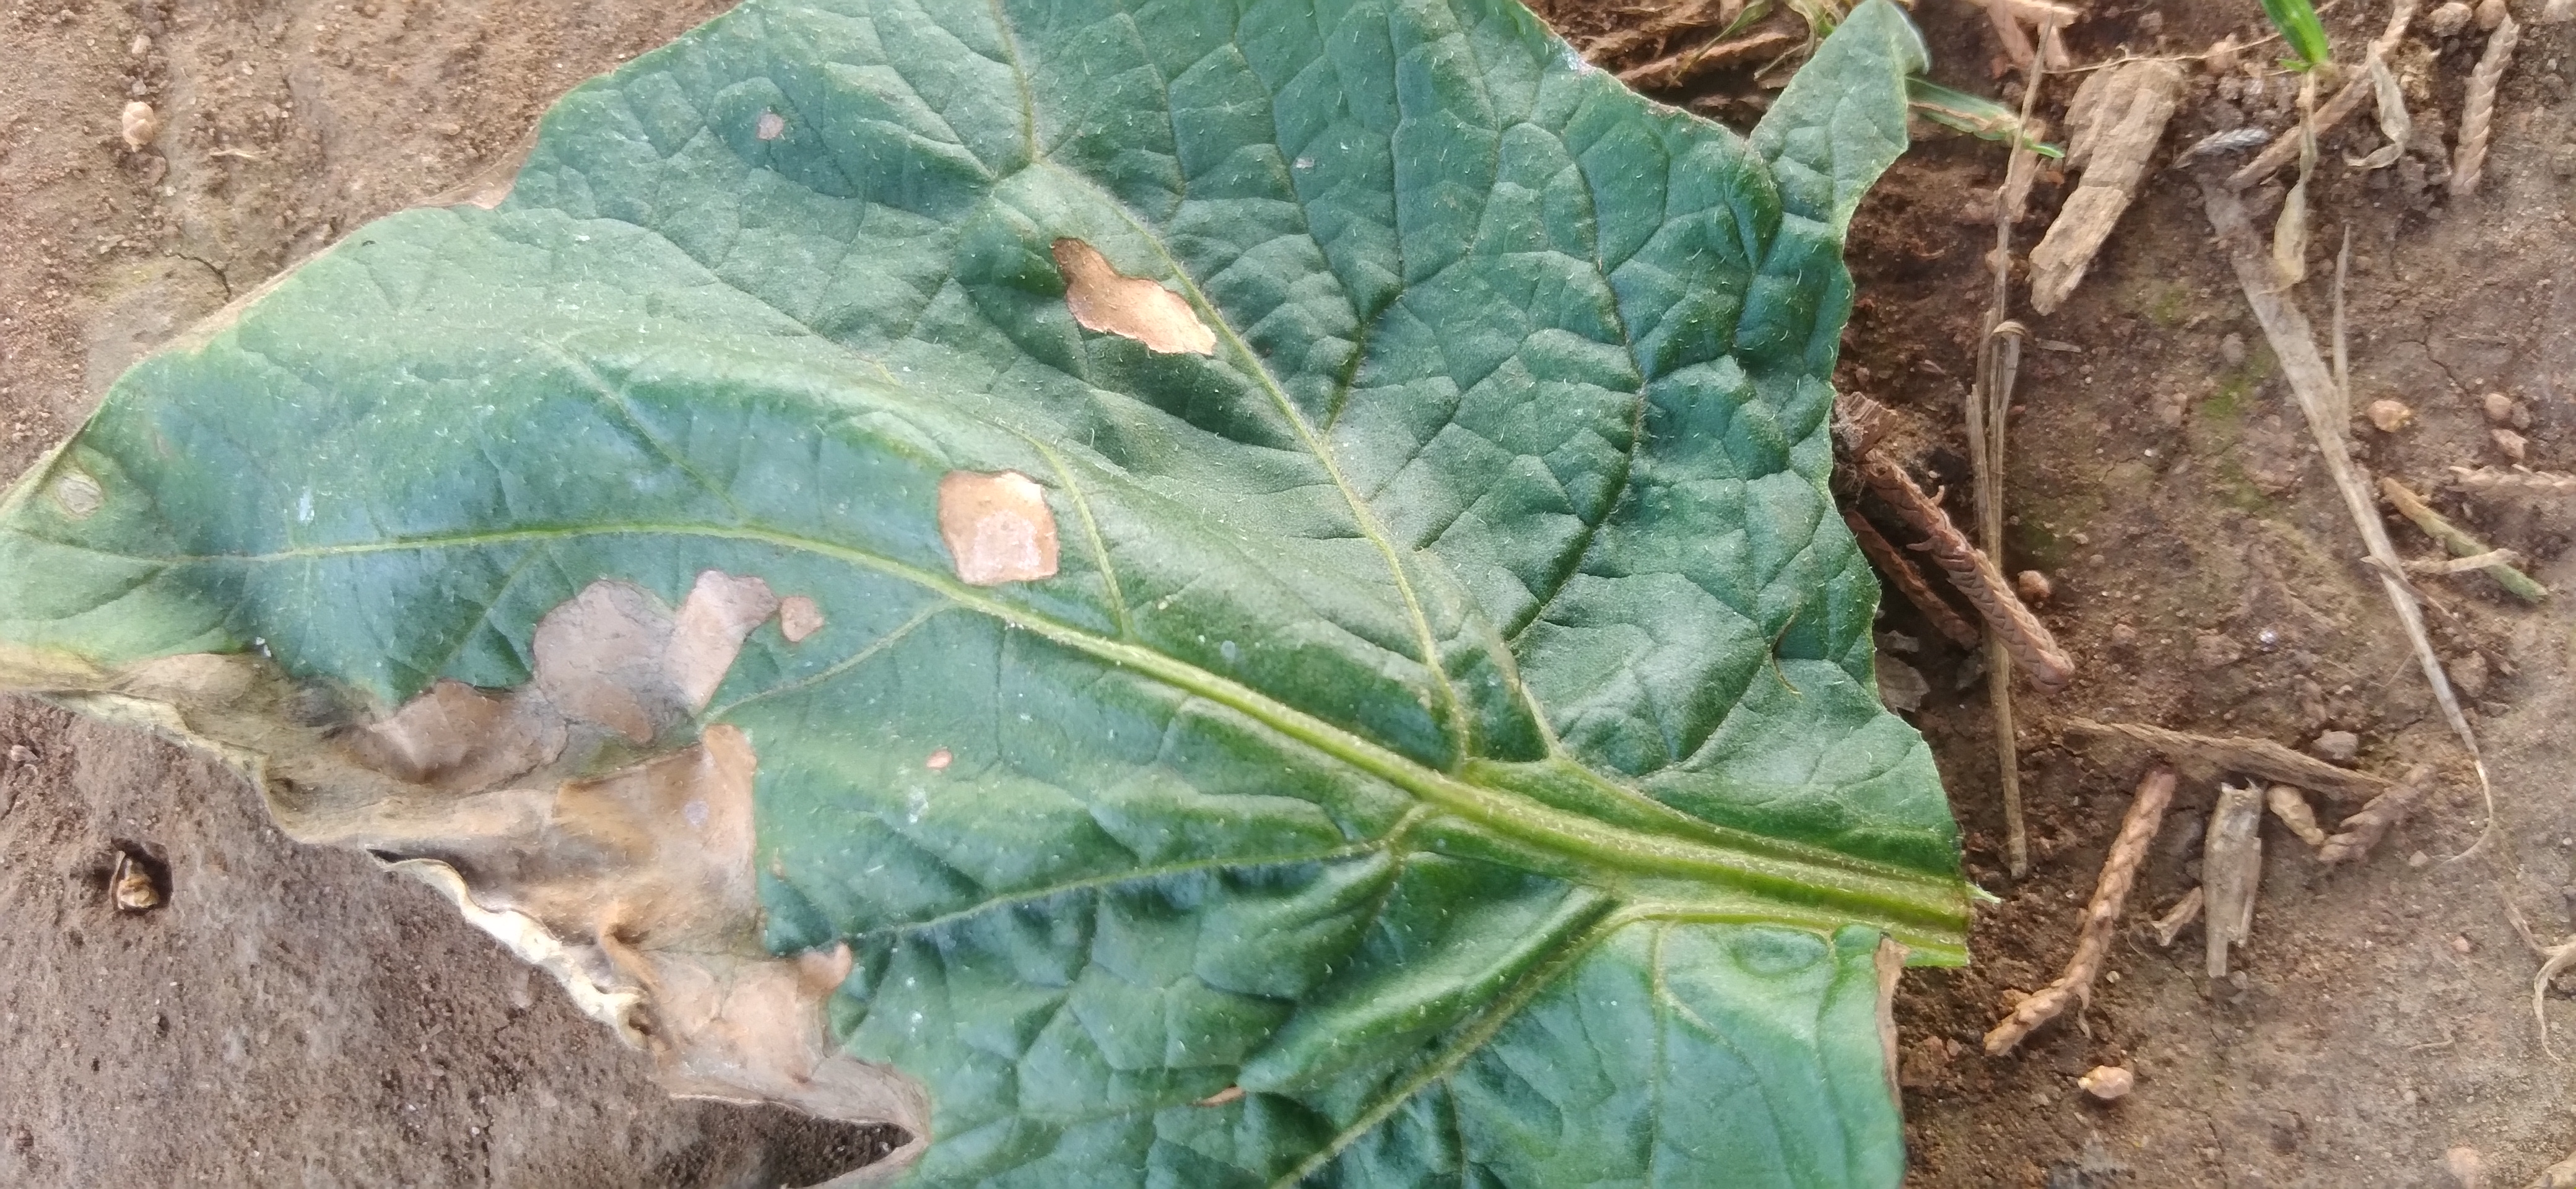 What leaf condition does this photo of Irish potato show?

early blight
